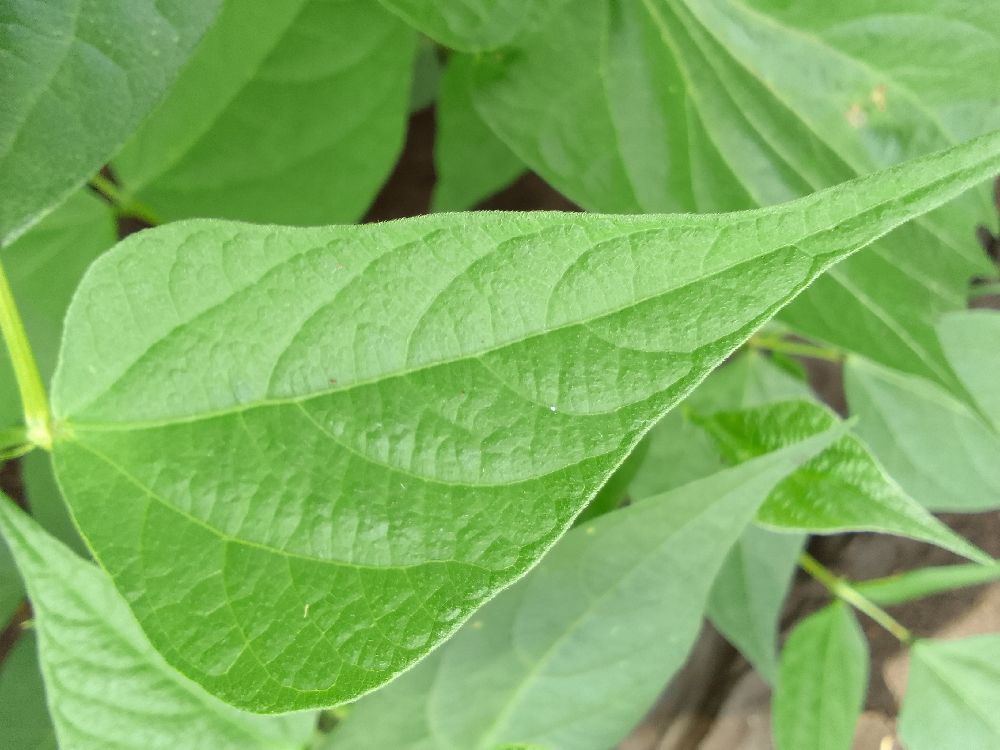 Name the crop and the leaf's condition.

common bean, healthy
